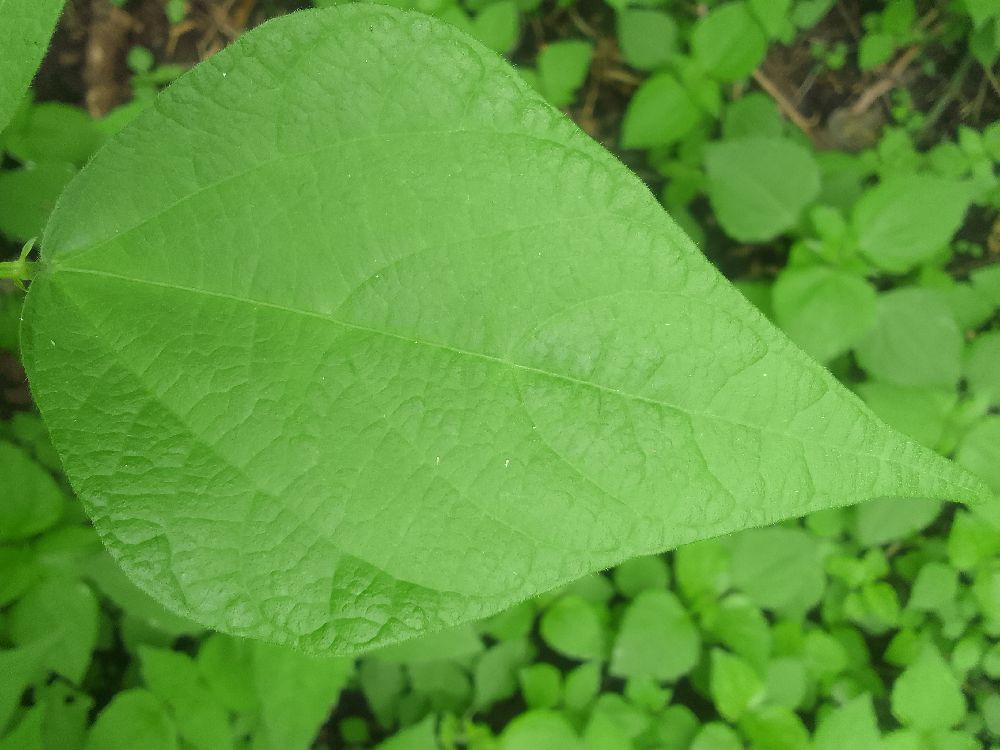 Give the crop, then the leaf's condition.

common bean, healthy
